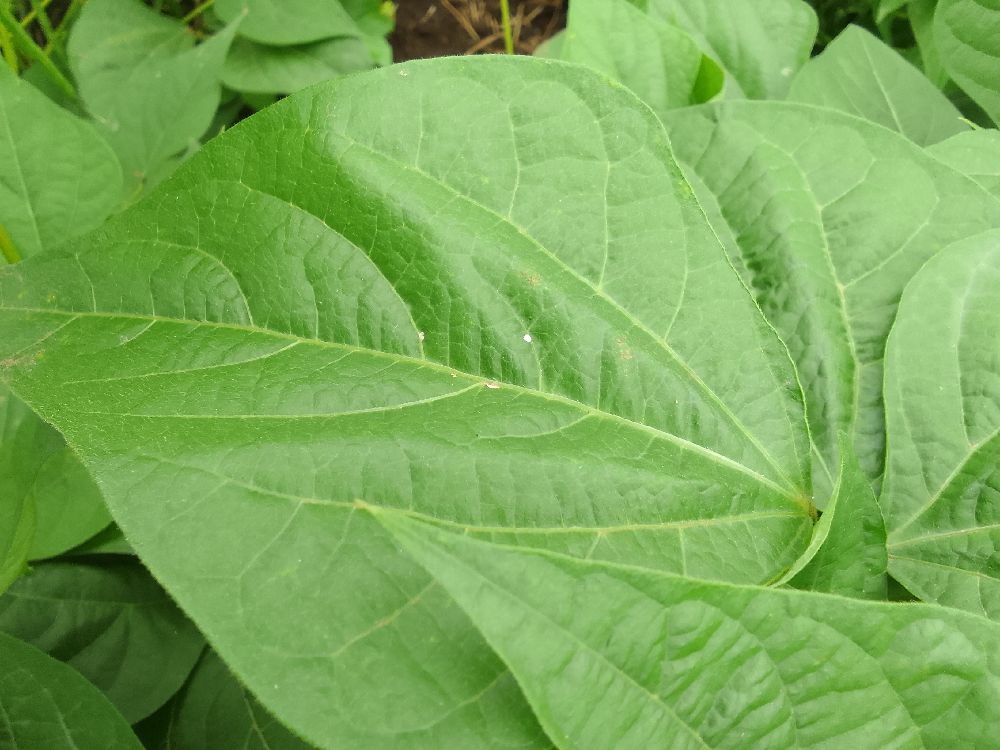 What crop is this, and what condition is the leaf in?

common bean, healthy
